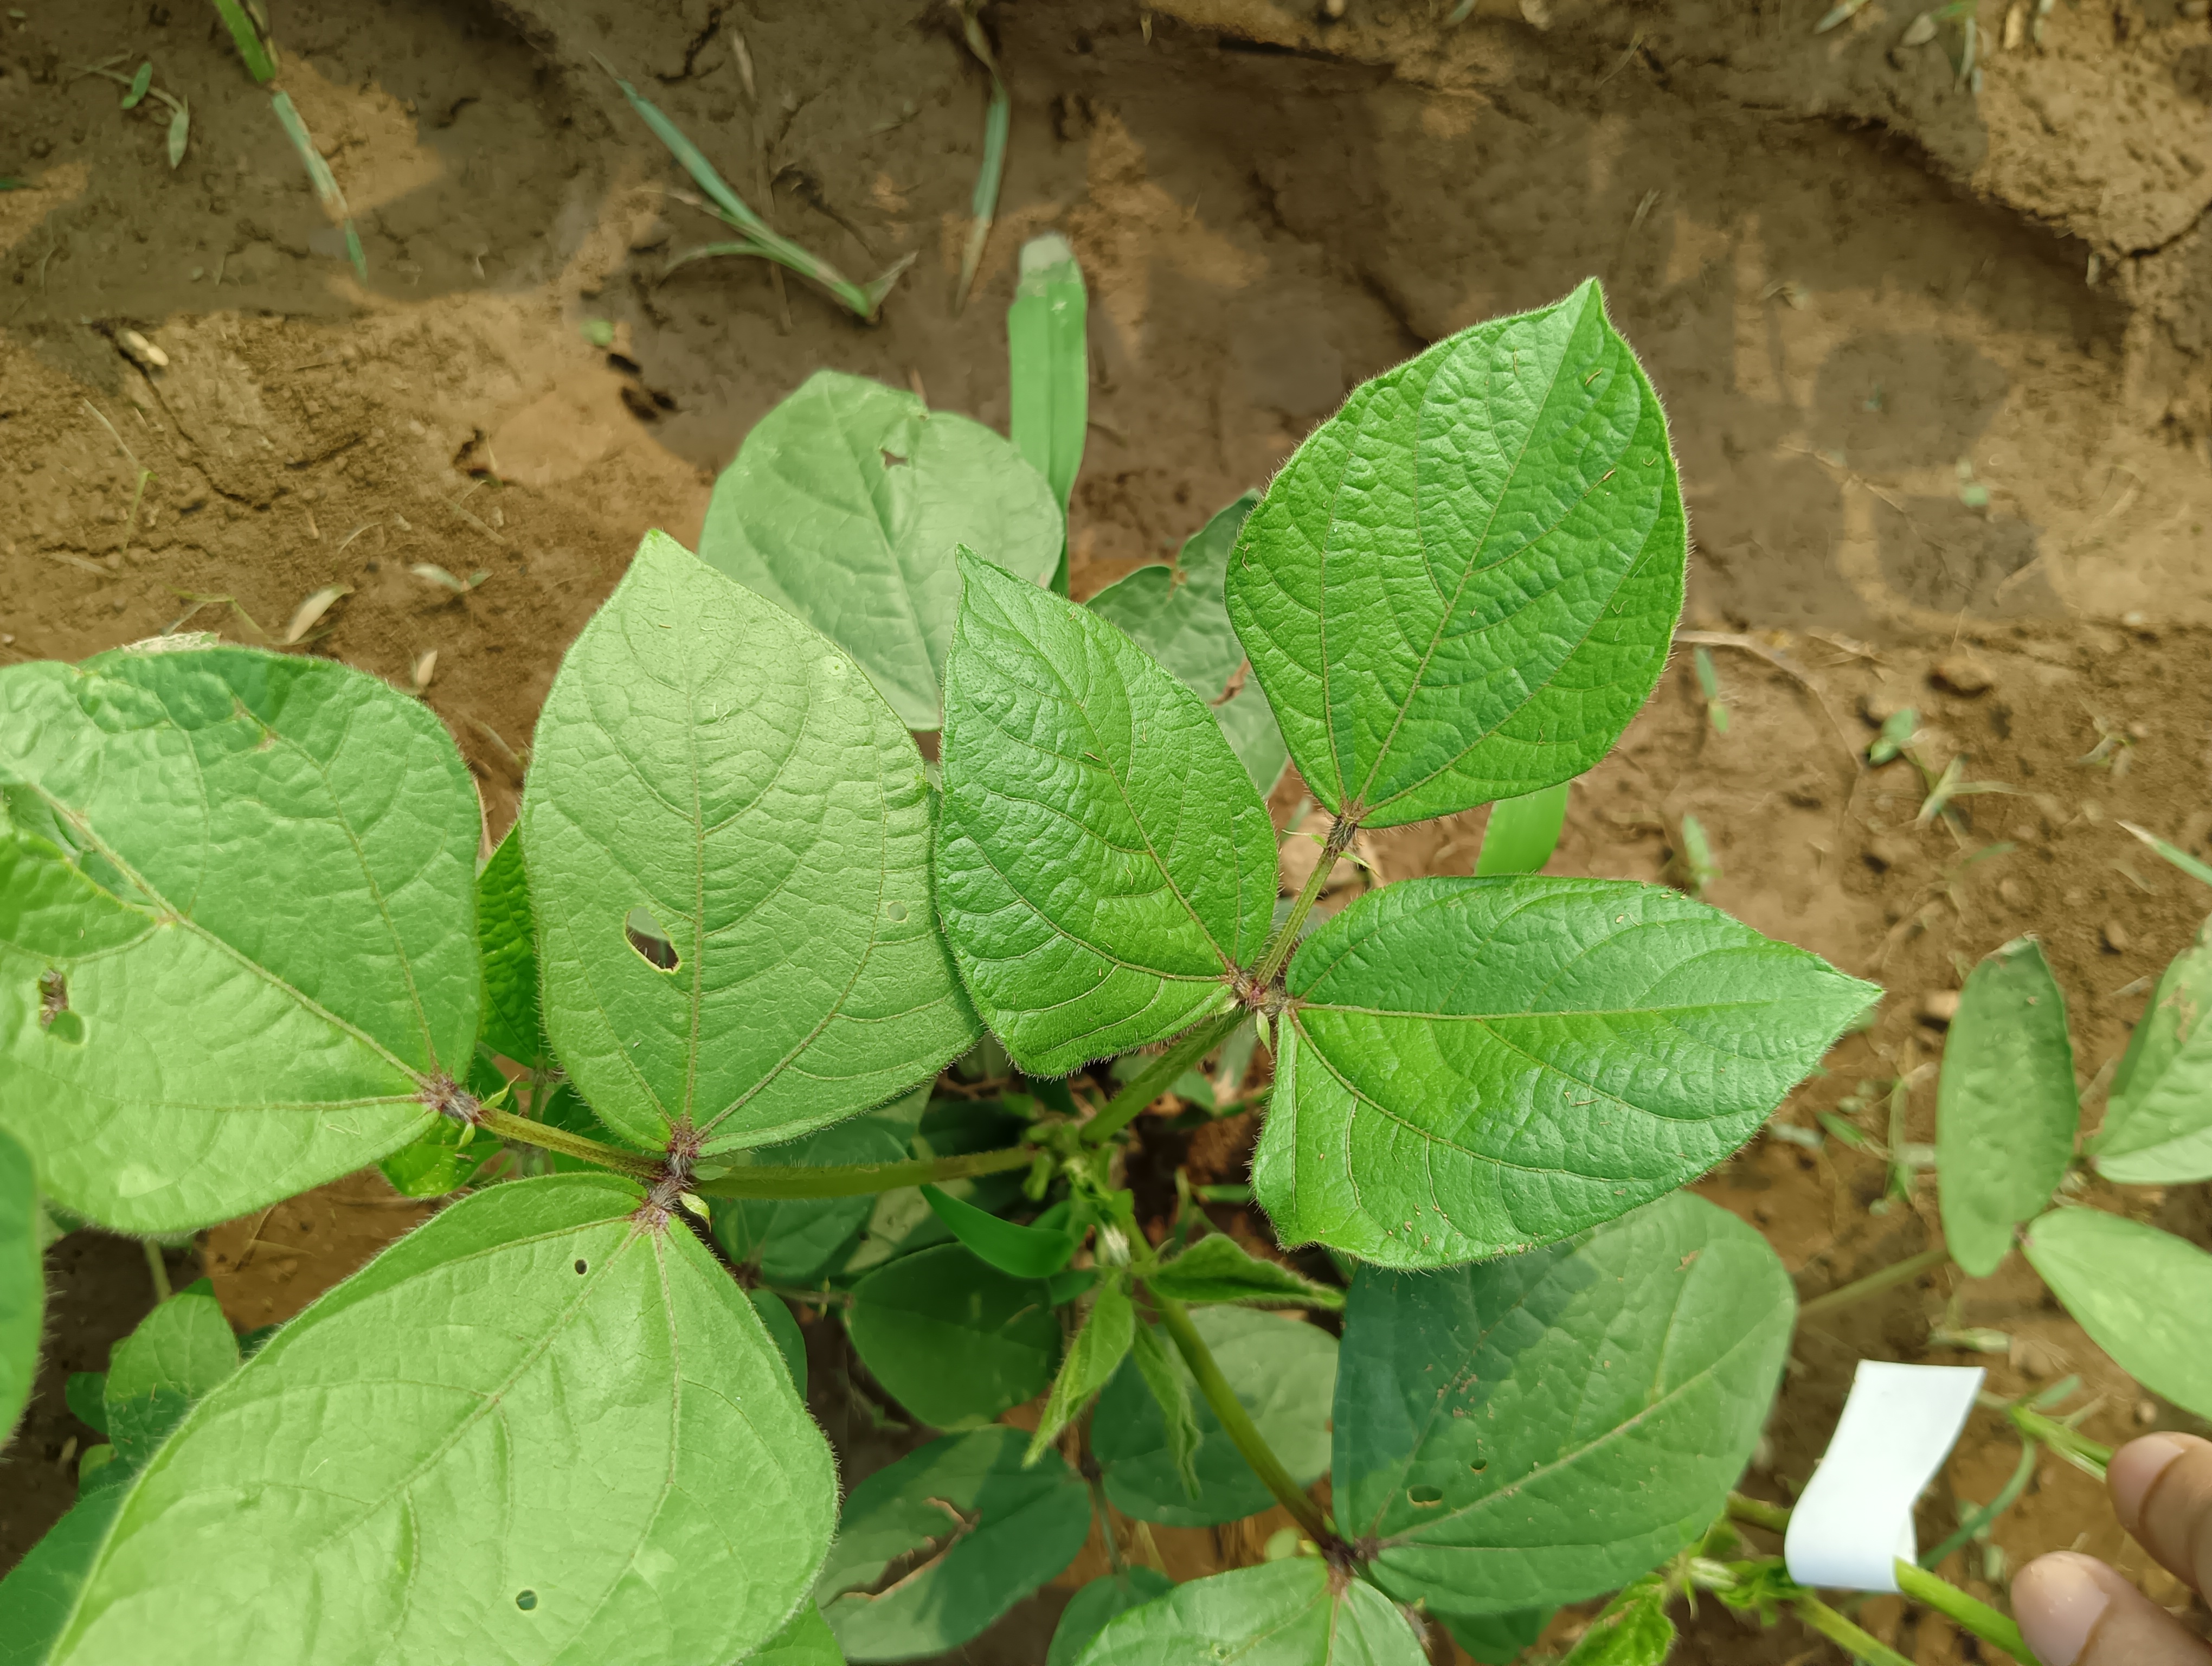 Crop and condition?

mungbean, healthy
